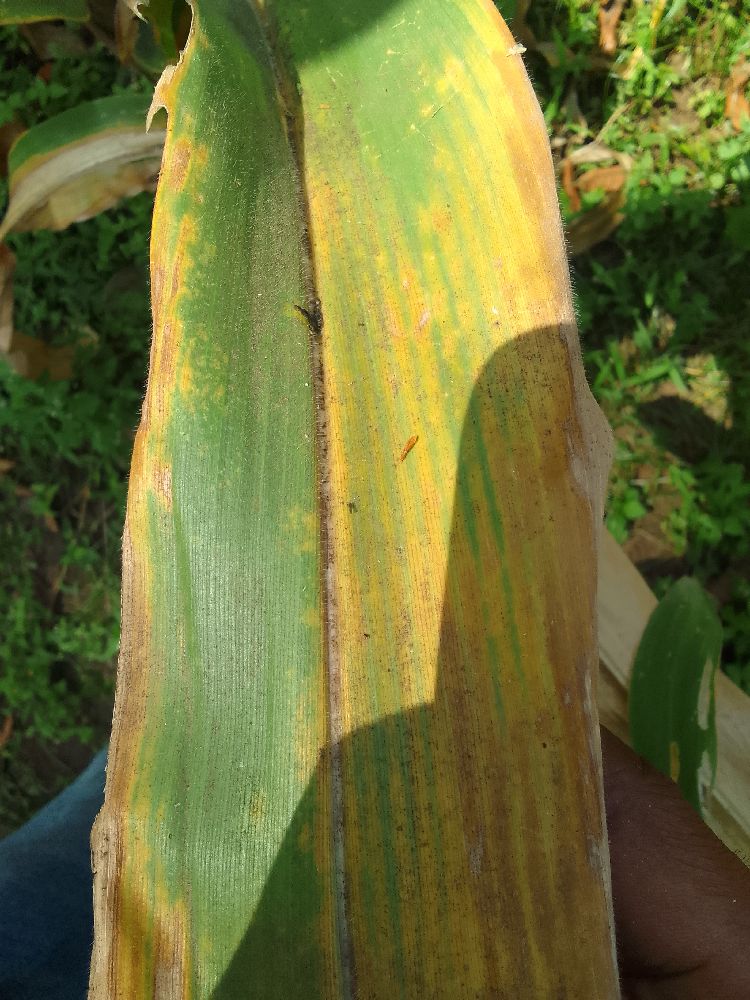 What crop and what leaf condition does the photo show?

maize, maize lethal necrosis
